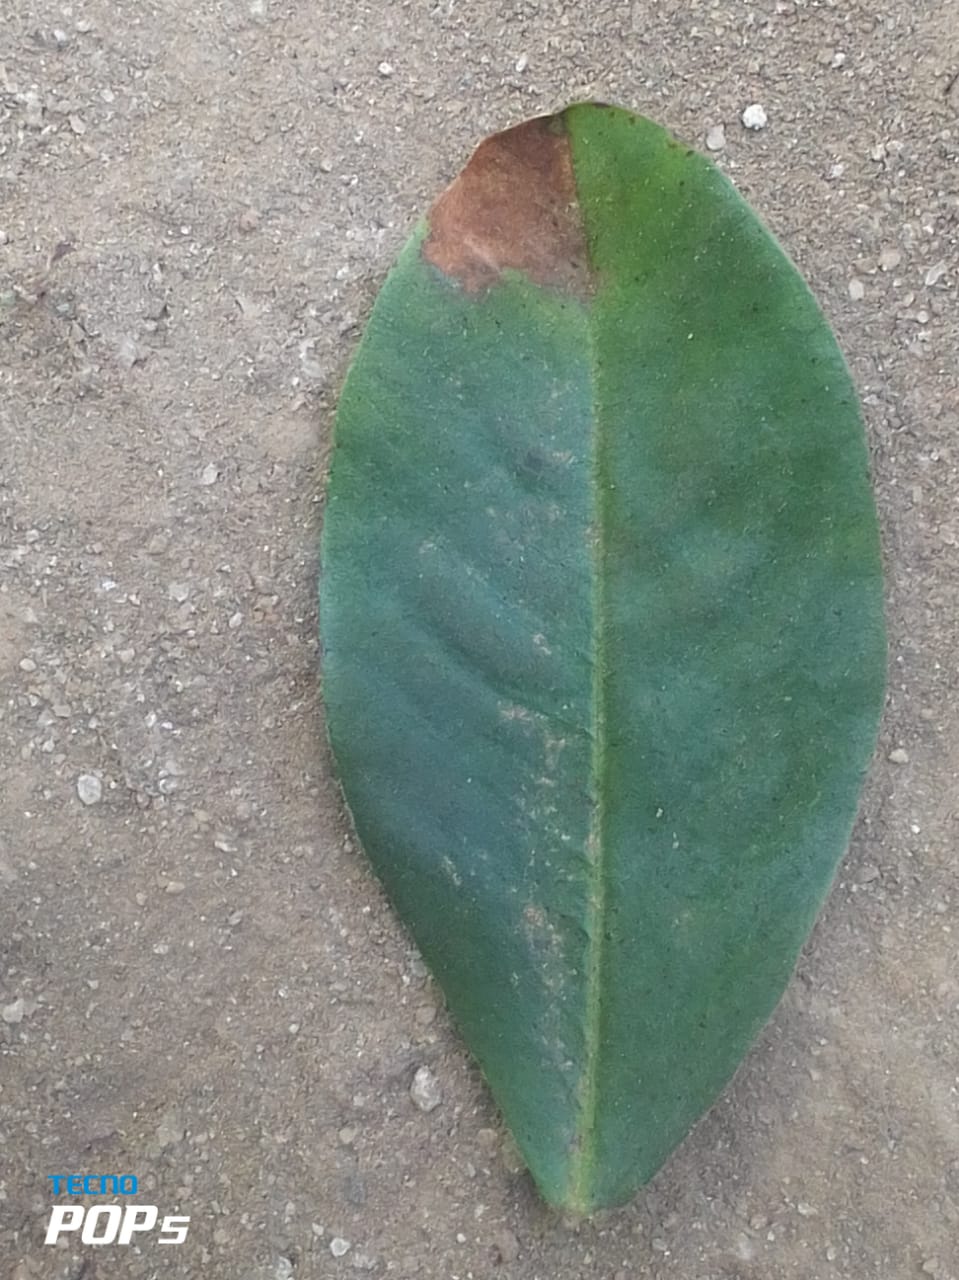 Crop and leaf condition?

peanut, phoma arachidicola
